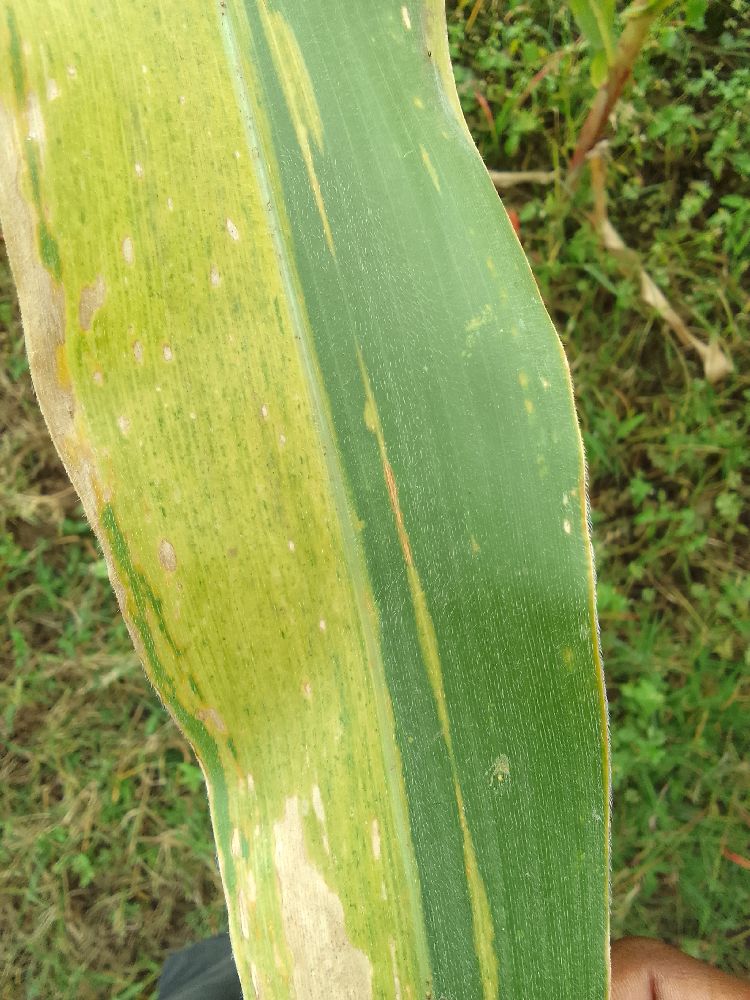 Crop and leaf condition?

maize, maize lethal necrosis
